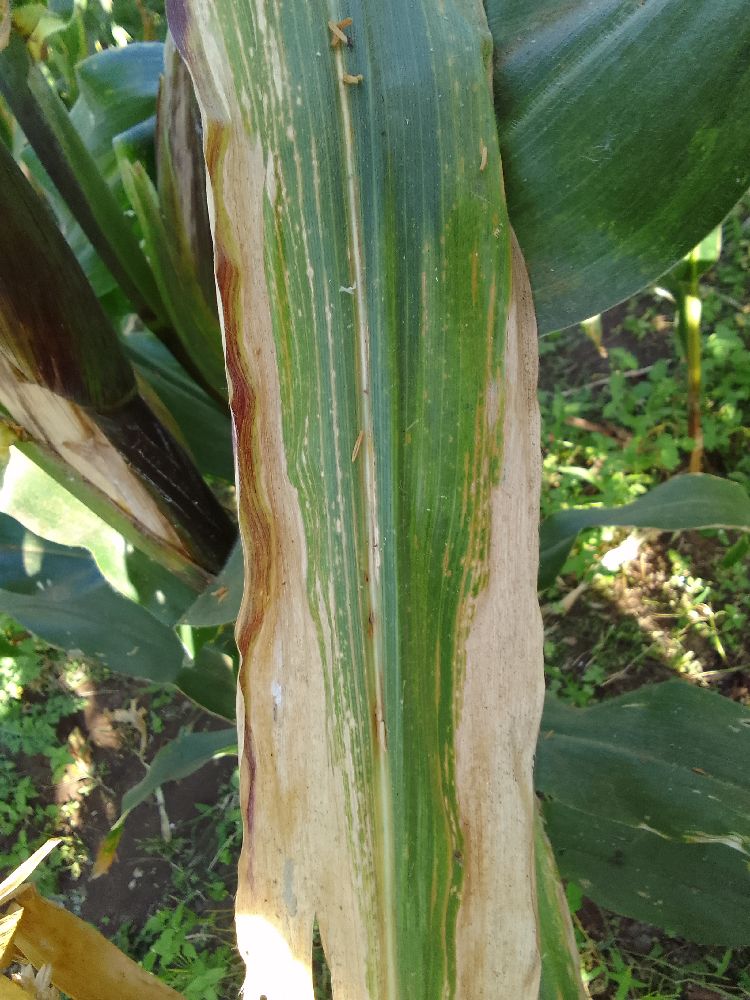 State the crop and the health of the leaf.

maize, maize lethal necrosis
